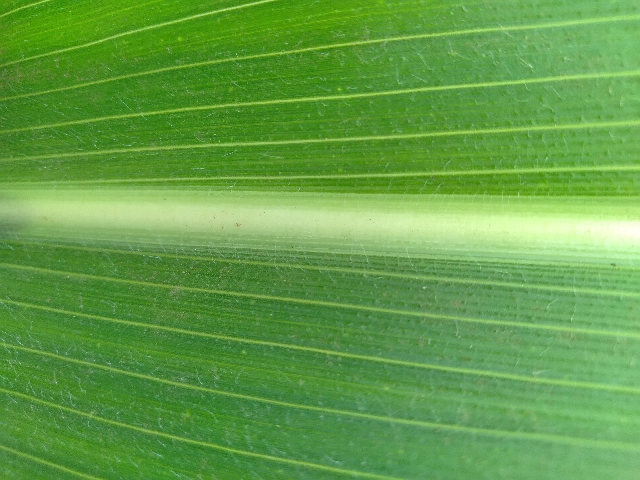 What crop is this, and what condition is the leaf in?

maize, healthy
